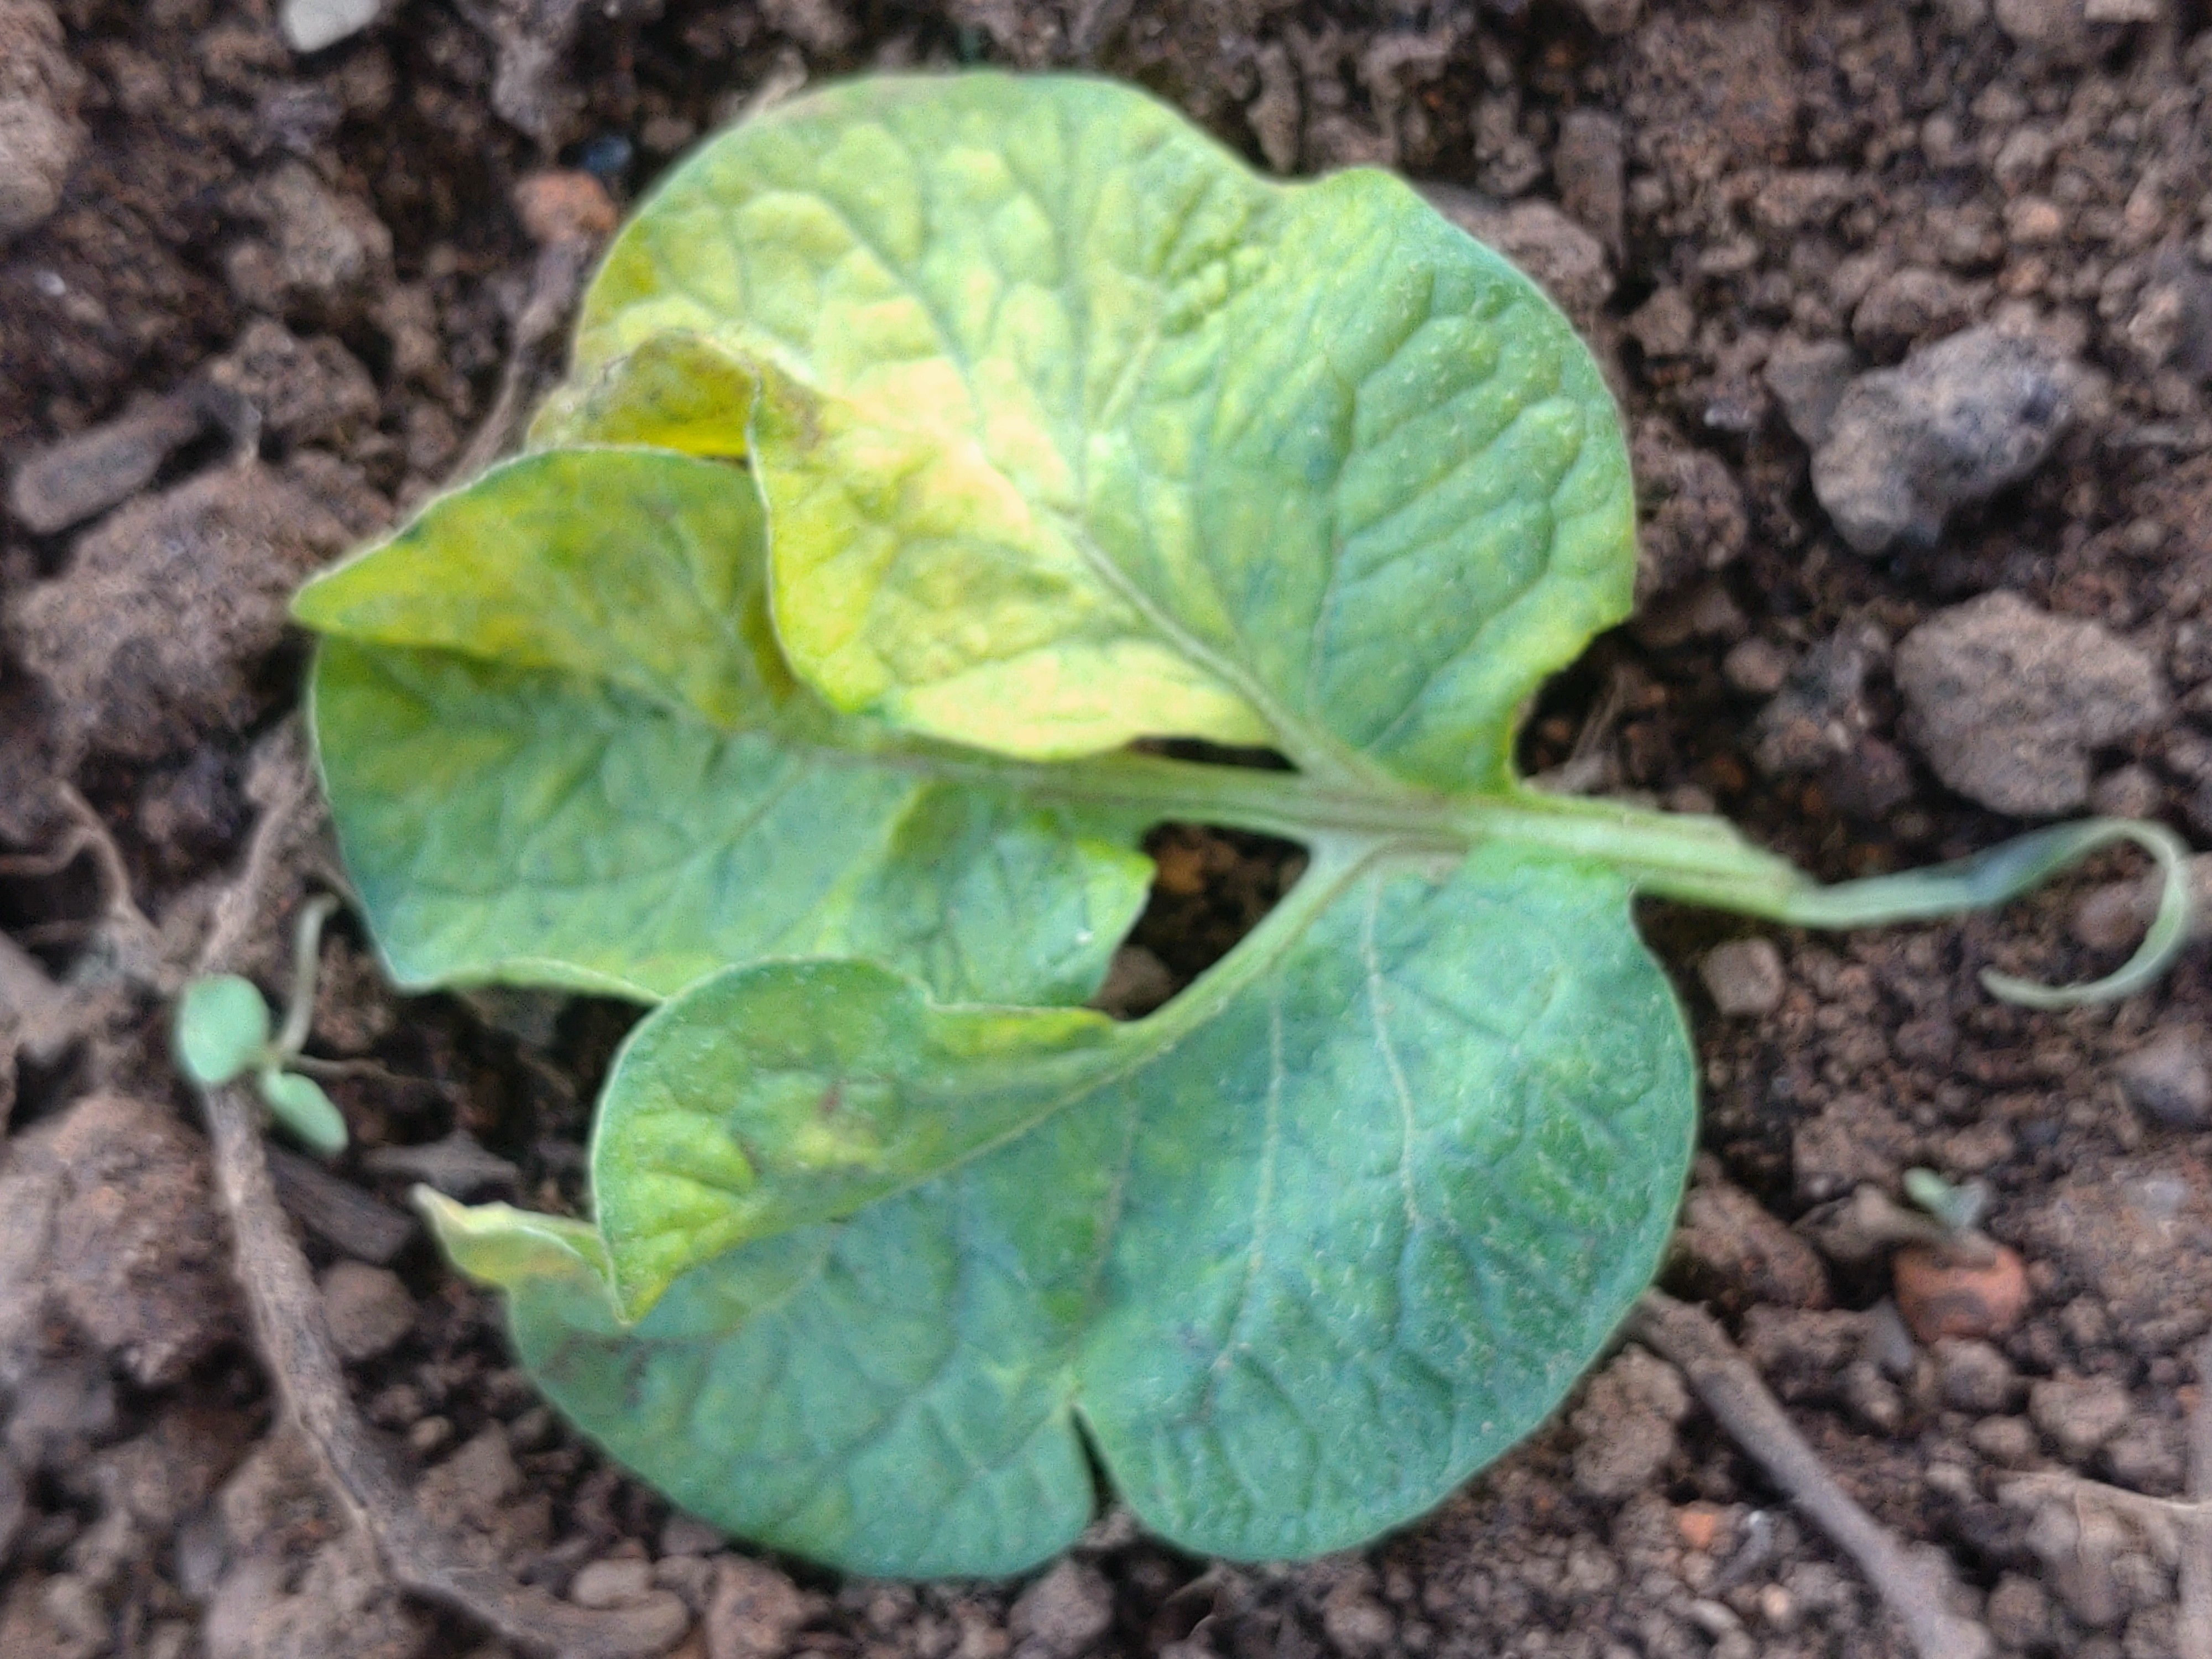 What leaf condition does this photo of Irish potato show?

late blight
